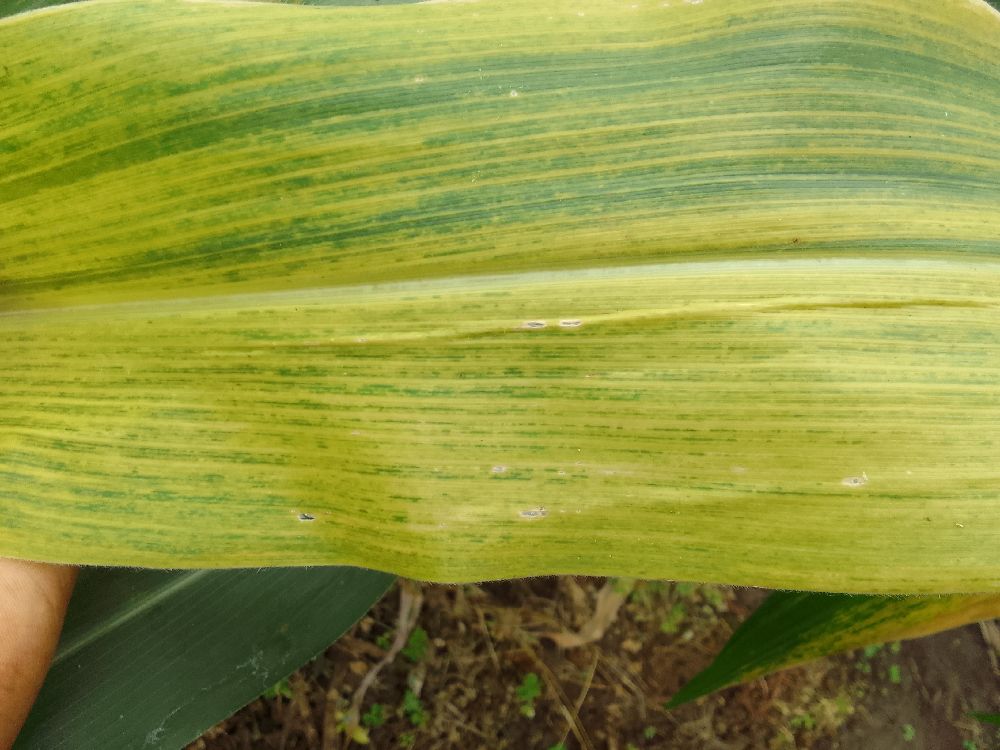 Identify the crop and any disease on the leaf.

maize, maize lethal necrosis
